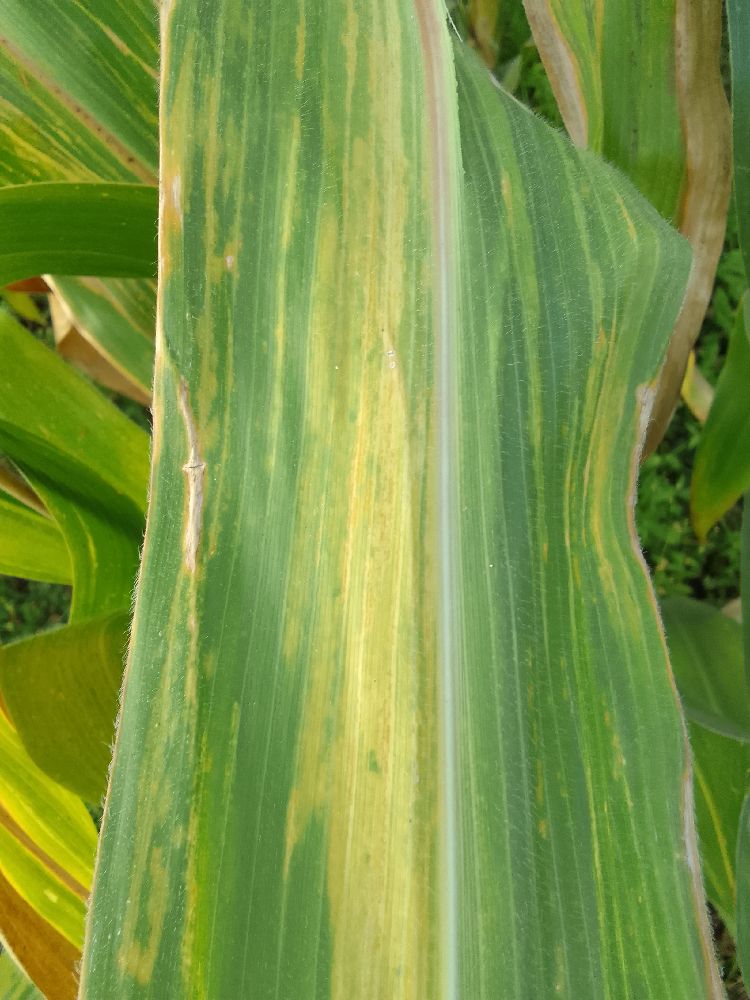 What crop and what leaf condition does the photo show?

maize, maize lethal necrosis
